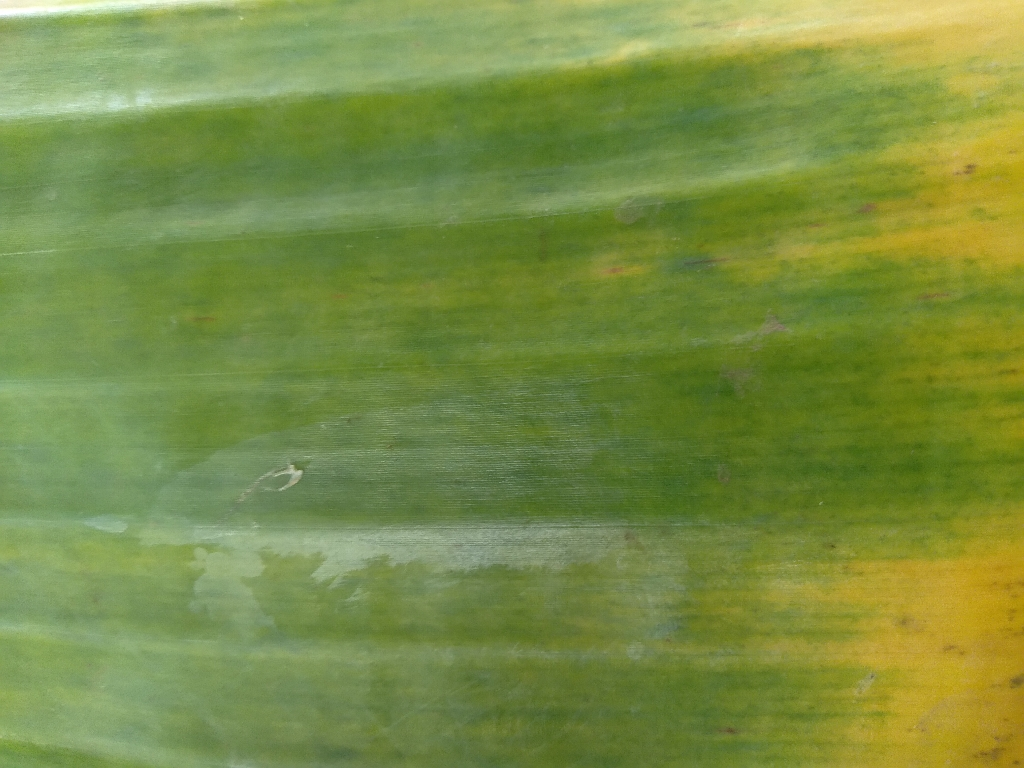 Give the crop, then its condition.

banana, fusarium wilt race 1
